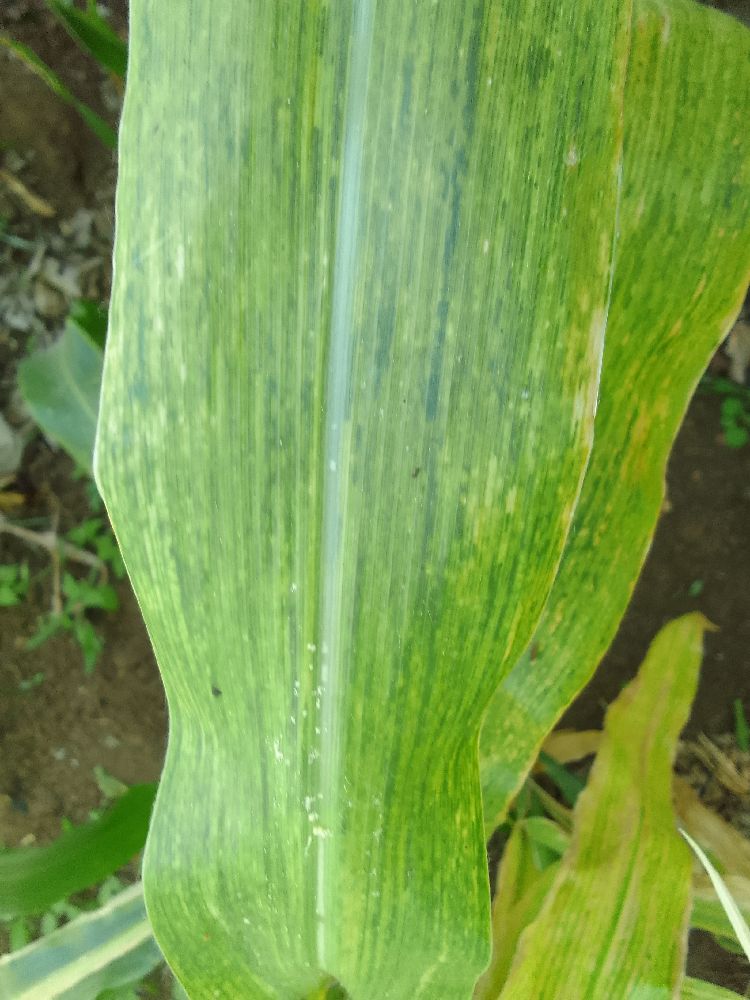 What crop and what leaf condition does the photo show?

maize, maize lethal necrosis
